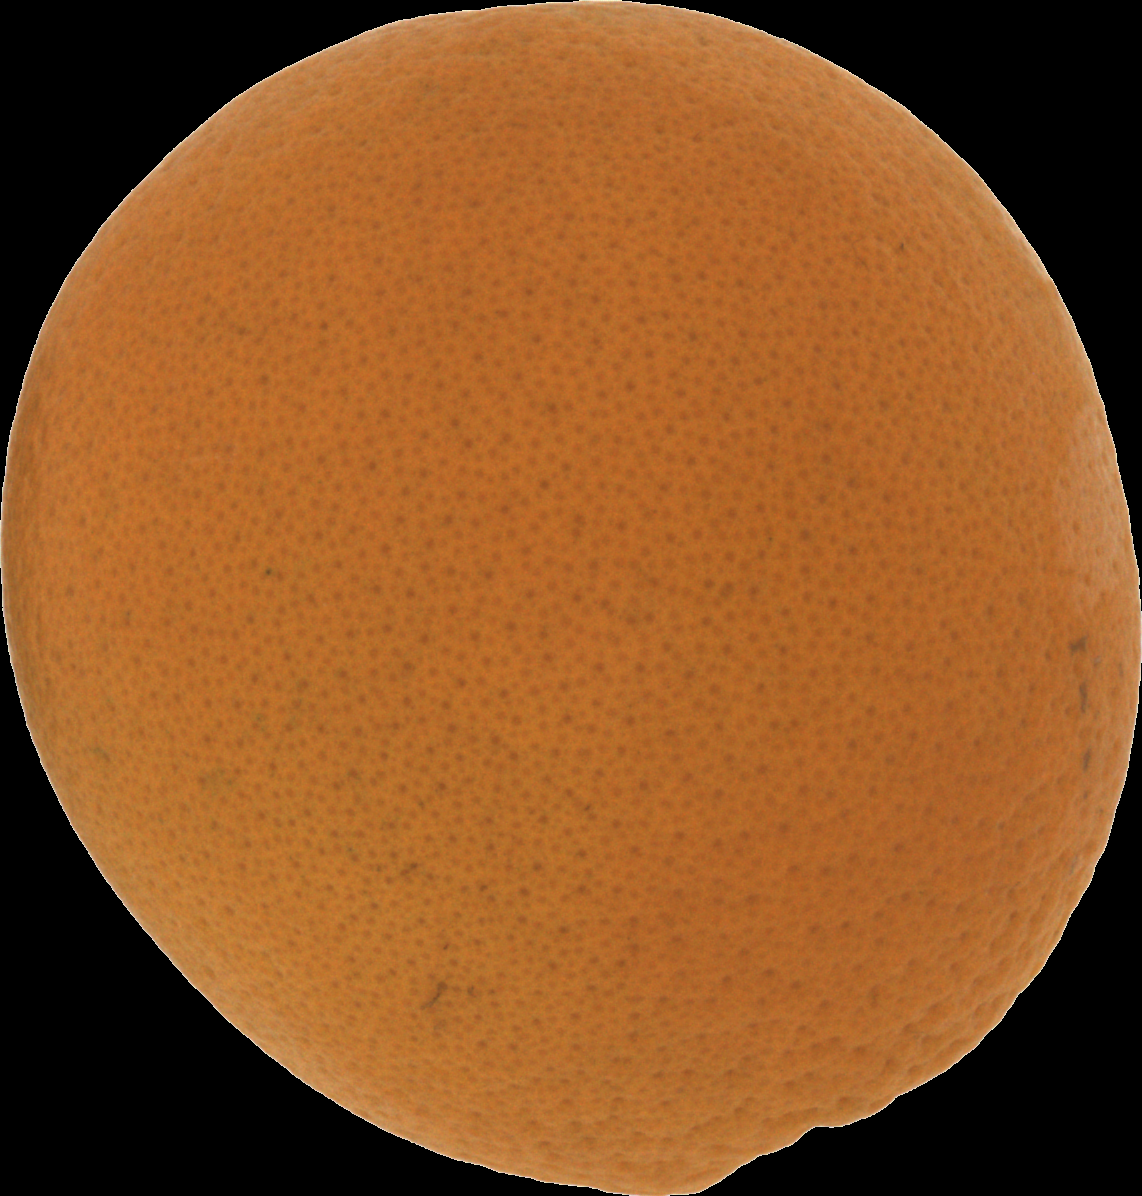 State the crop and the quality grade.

orange, good
